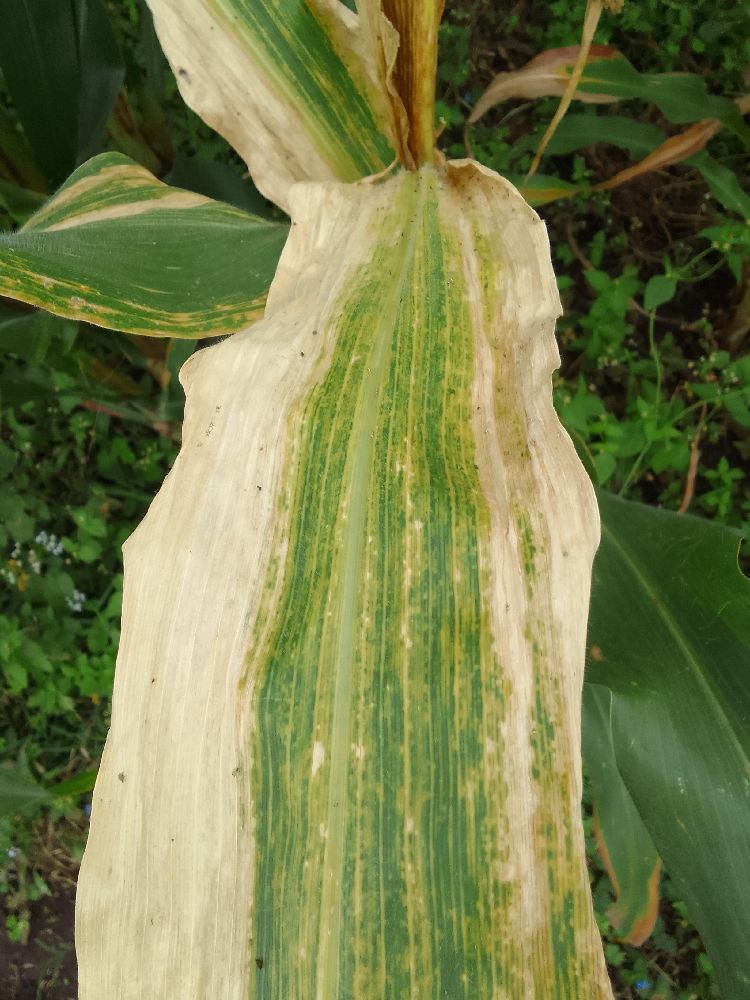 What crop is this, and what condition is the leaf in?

maize, maize lethal necrosis
